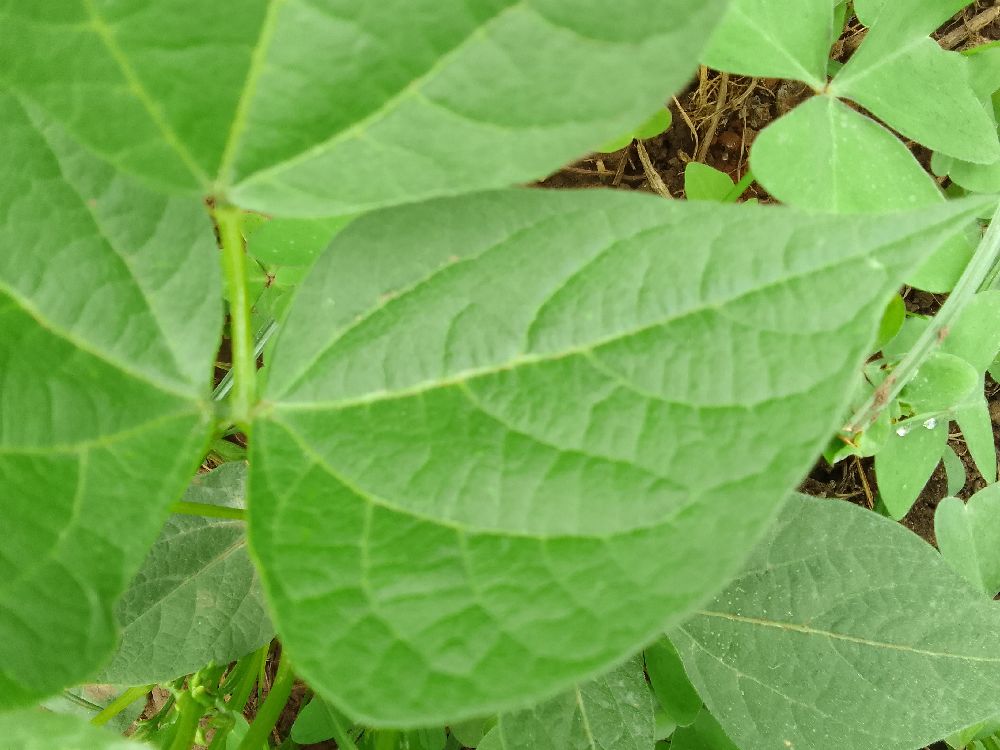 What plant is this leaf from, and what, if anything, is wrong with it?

common bean, healthy
